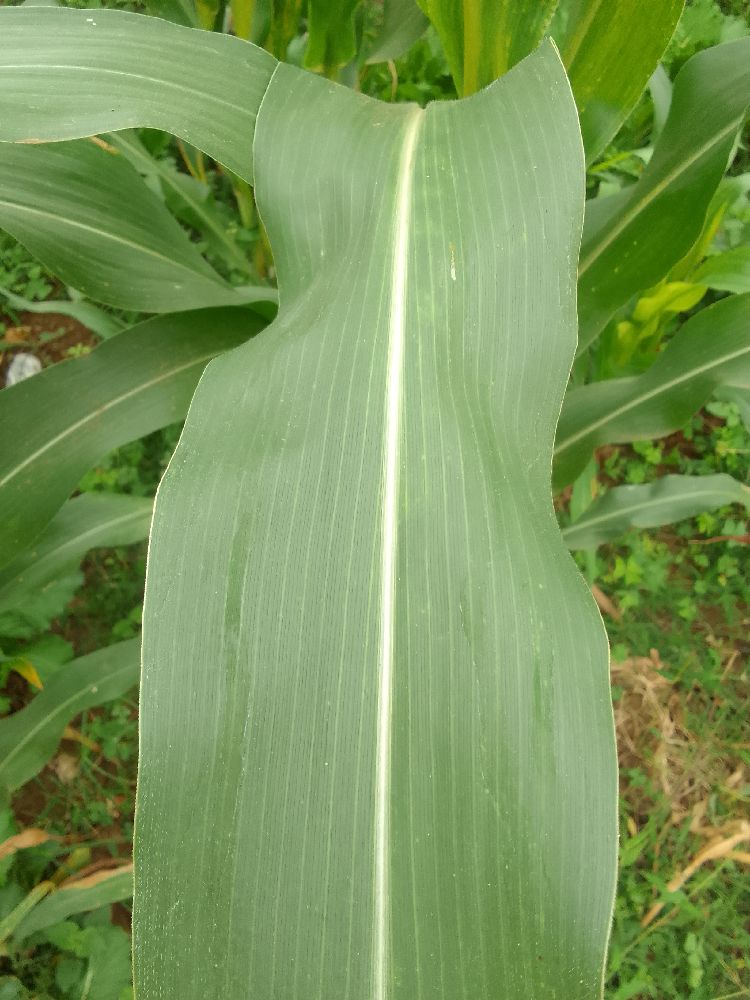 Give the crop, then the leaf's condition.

maize, healthy
